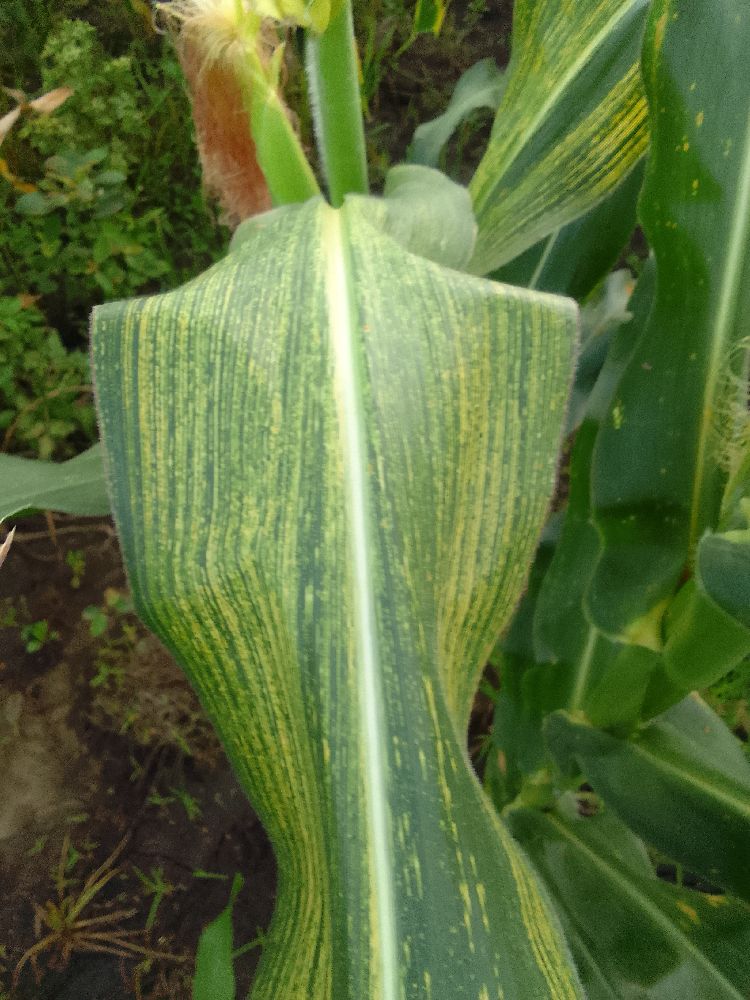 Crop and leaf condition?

maize, maize streak virus
